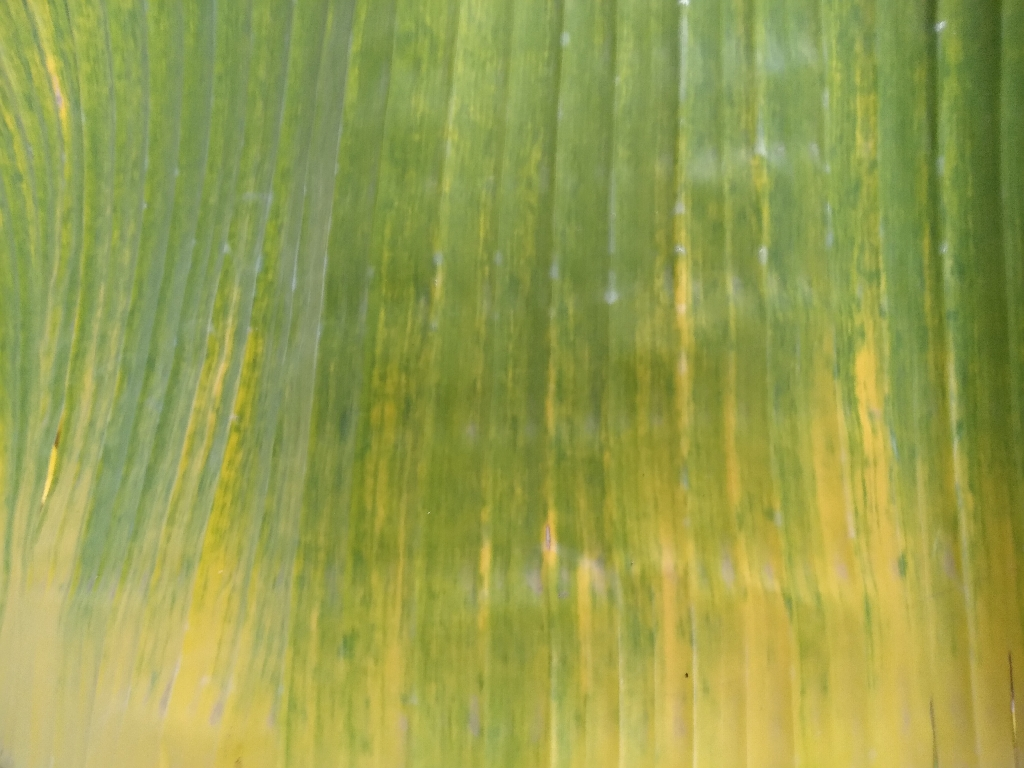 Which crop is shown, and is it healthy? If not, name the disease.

banana, fusarium wilt race 1
